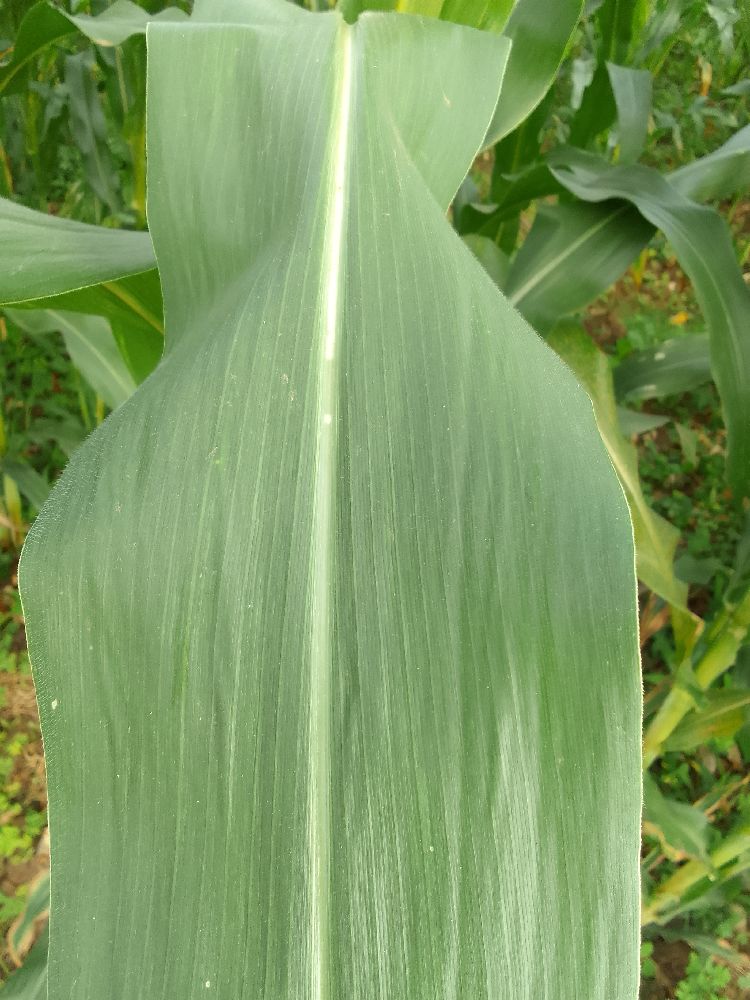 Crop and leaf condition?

maize, healthy
